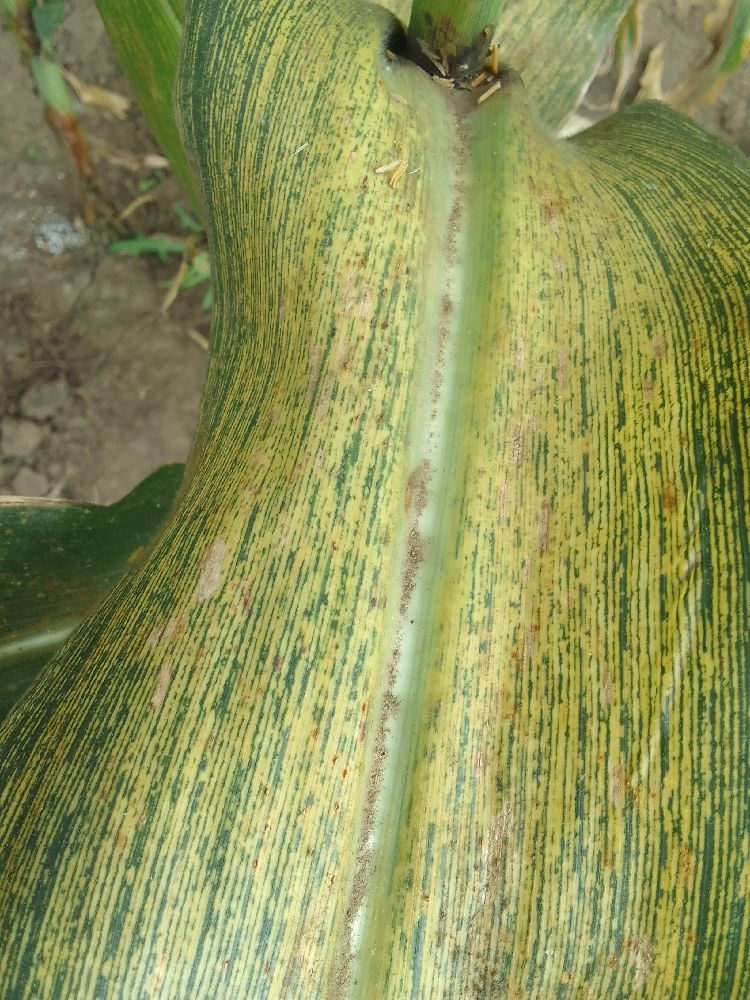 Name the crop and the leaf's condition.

maize, maize streak virus
